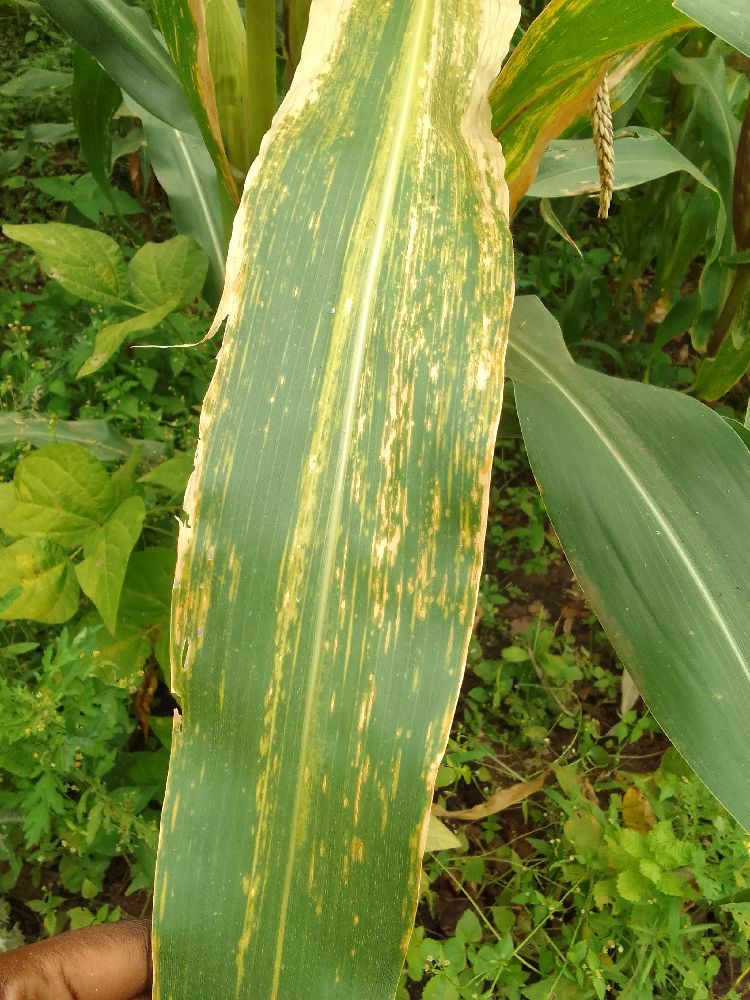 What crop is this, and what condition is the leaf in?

maize, maize lethal necrosis
